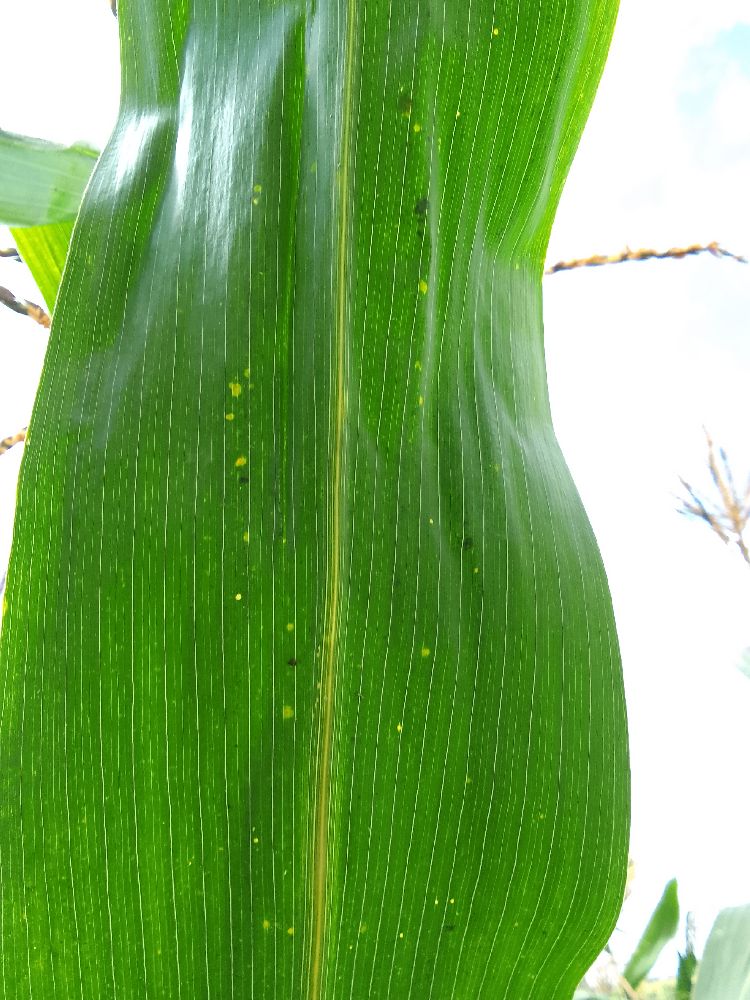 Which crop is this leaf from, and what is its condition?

maize, healthy
